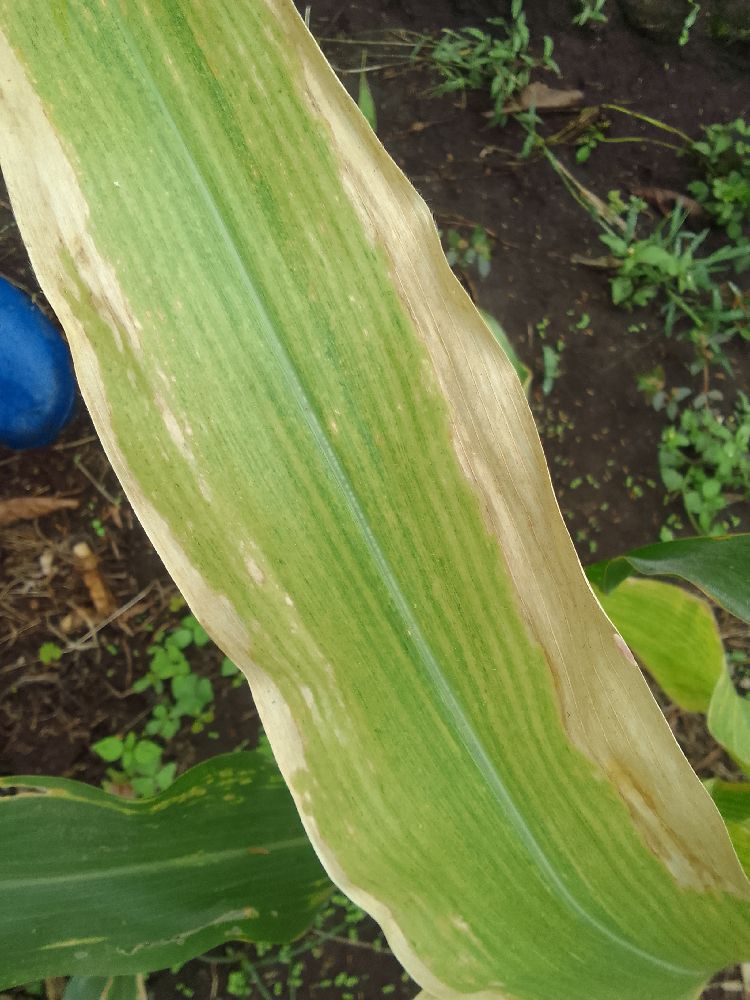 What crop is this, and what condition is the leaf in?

maize, maize lethal necrosis
